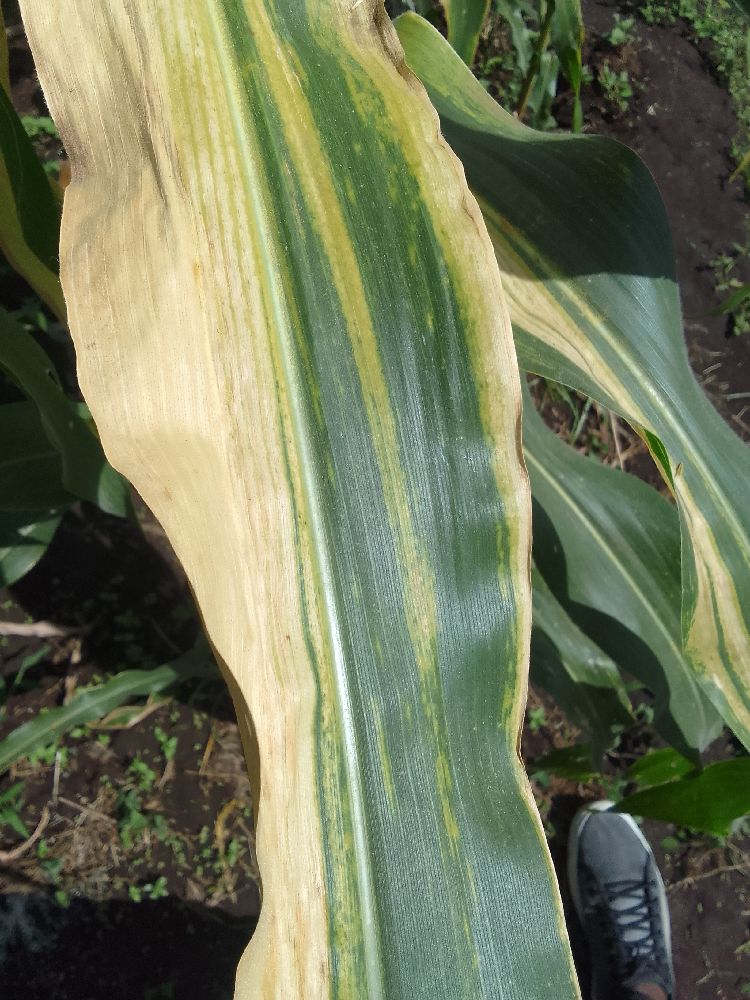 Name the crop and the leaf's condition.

maize, maize lethal necrosis
